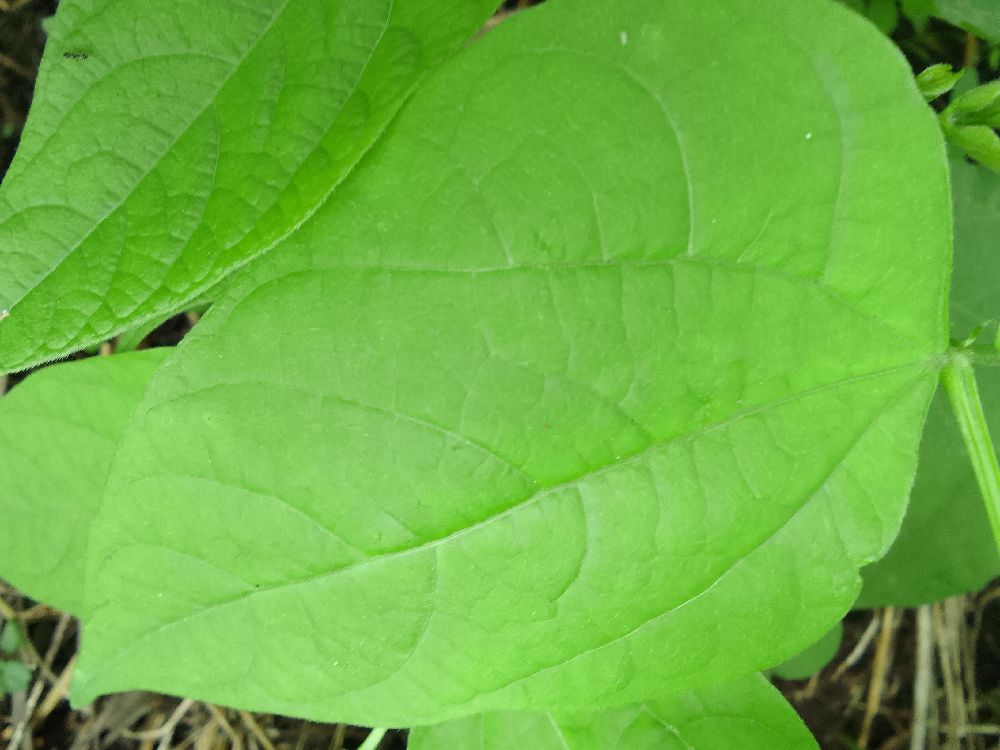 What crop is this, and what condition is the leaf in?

common bean, healthy
